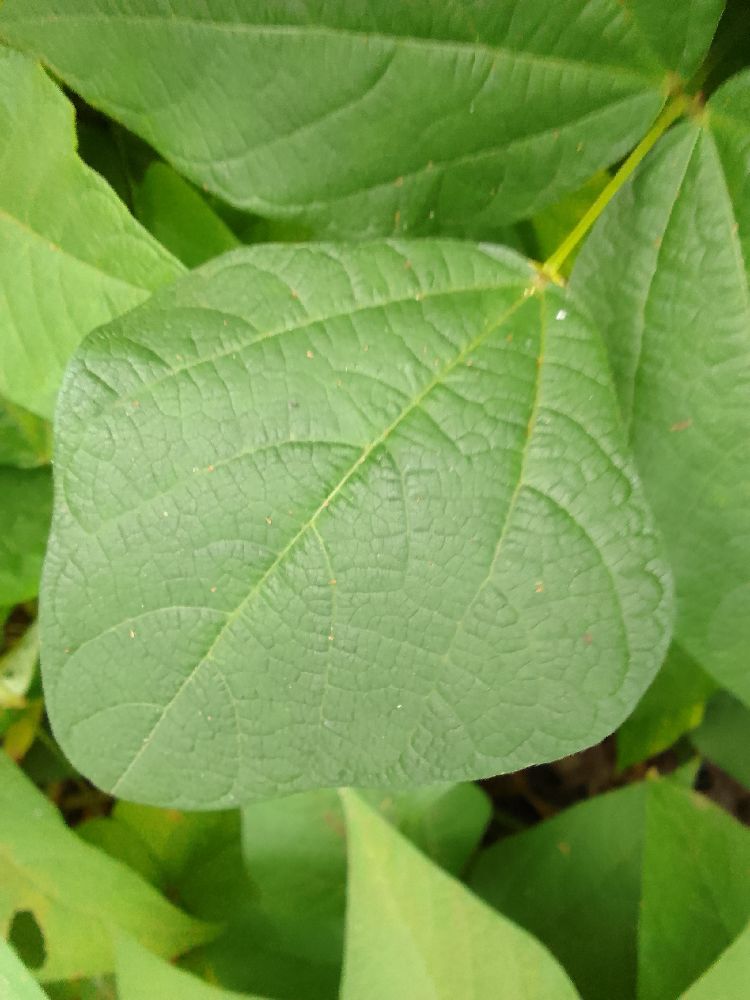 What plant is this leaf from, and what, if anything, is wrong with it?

common bean, healthy
